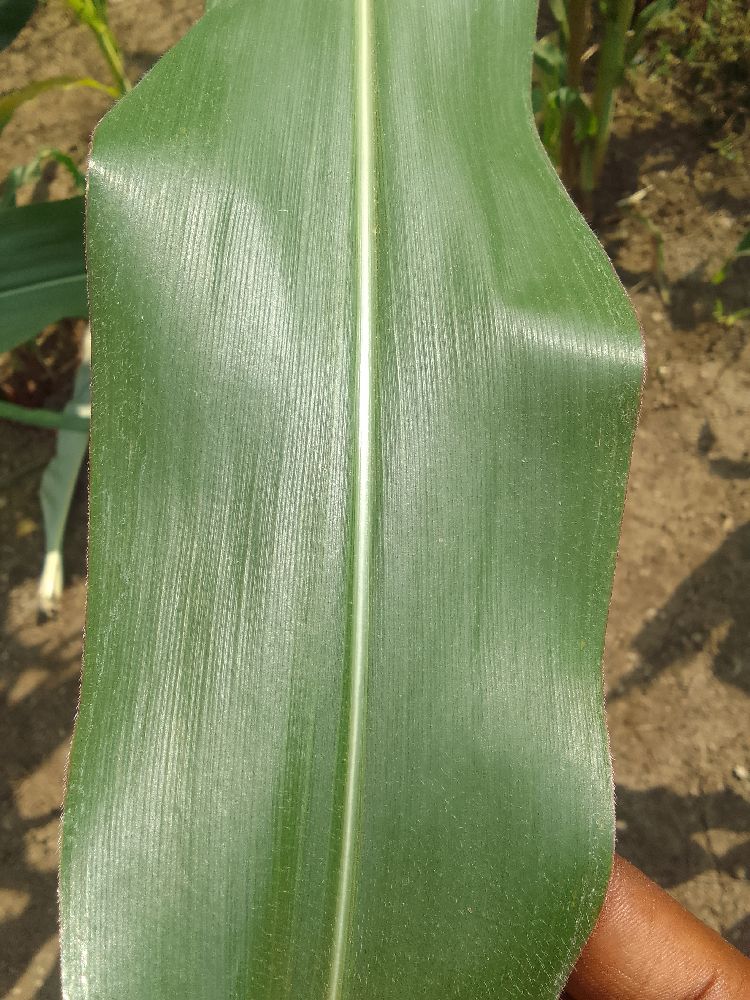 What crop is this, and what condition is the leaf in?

maize, healthy
